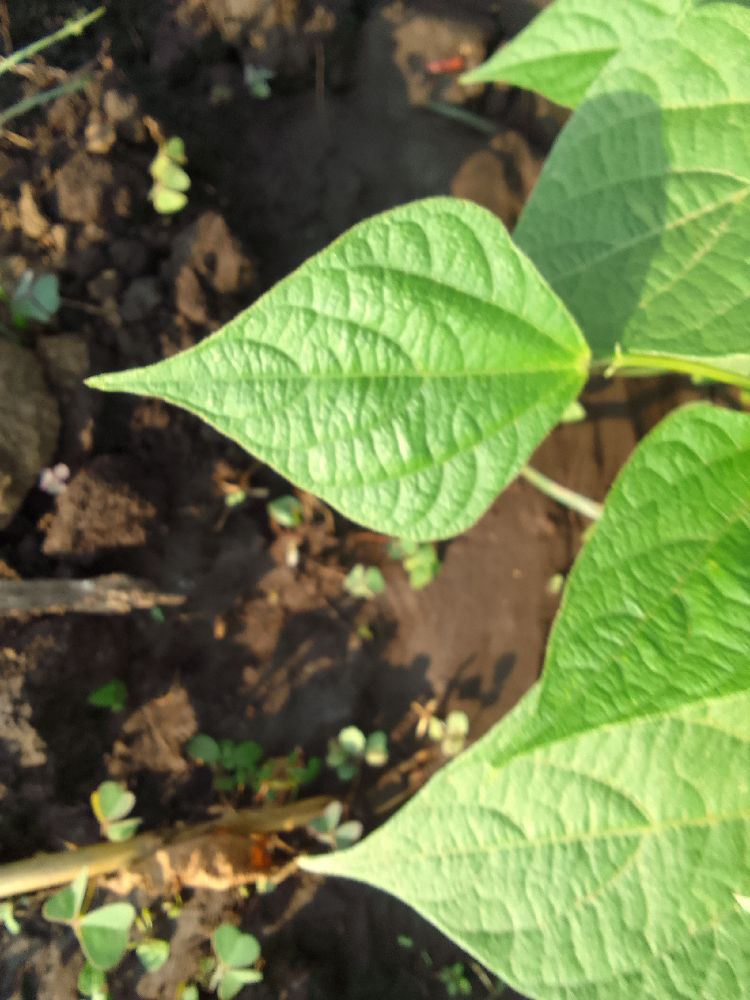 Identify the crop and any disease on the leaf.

common bean, healthy
